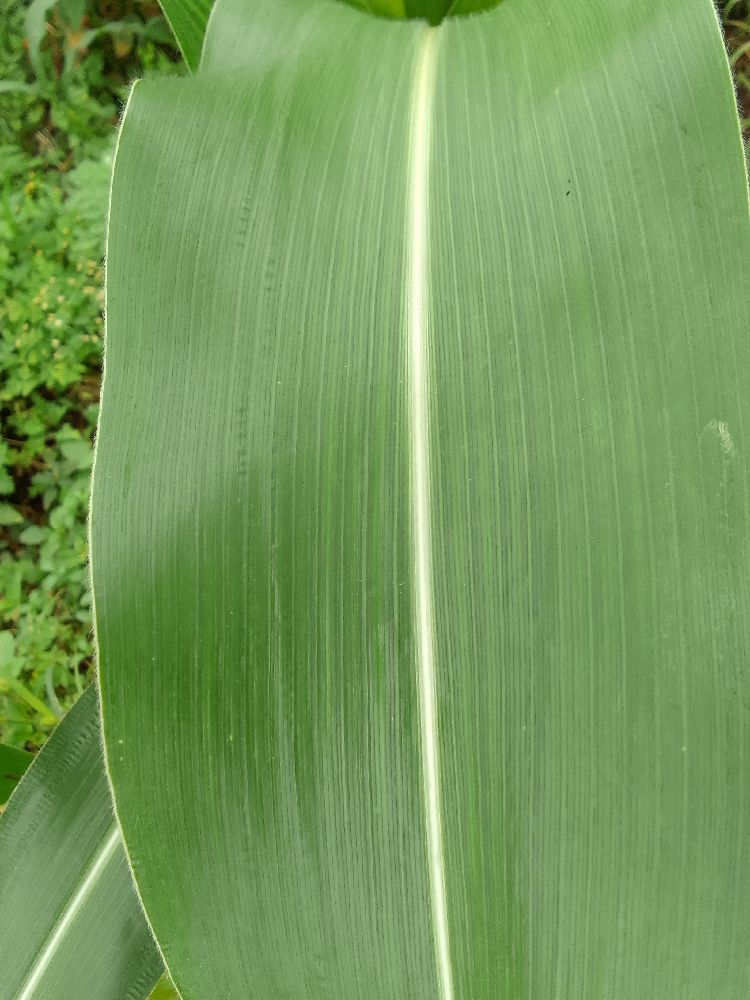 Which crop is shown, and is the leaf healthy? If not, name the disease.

maize, healthy
